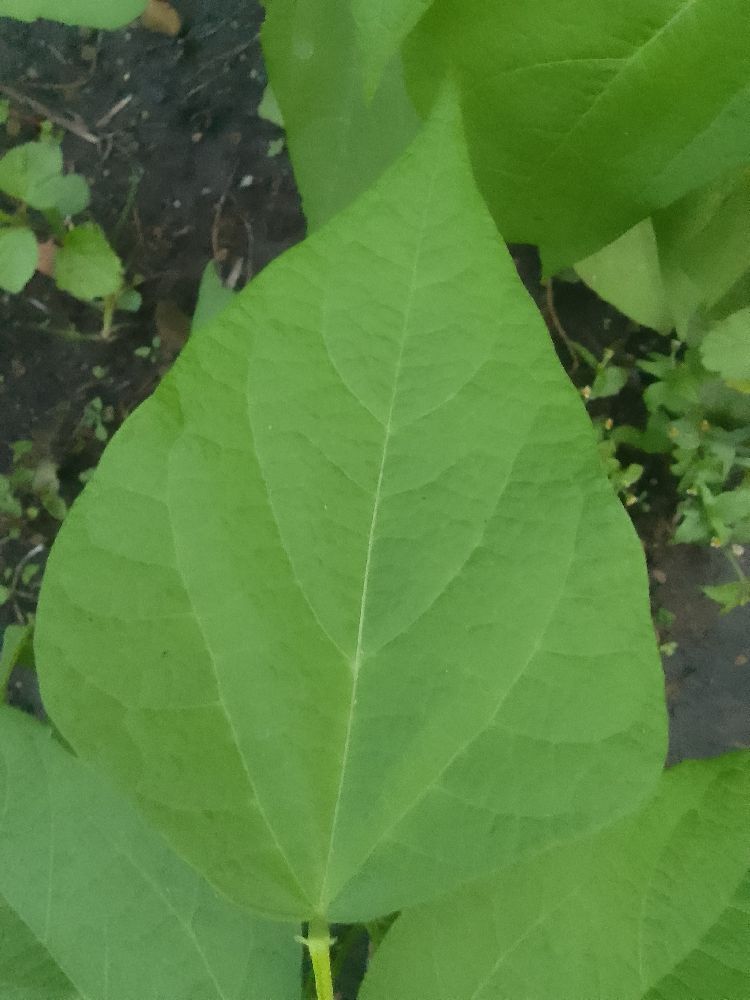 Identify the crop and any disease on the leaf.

common bean, healthy
